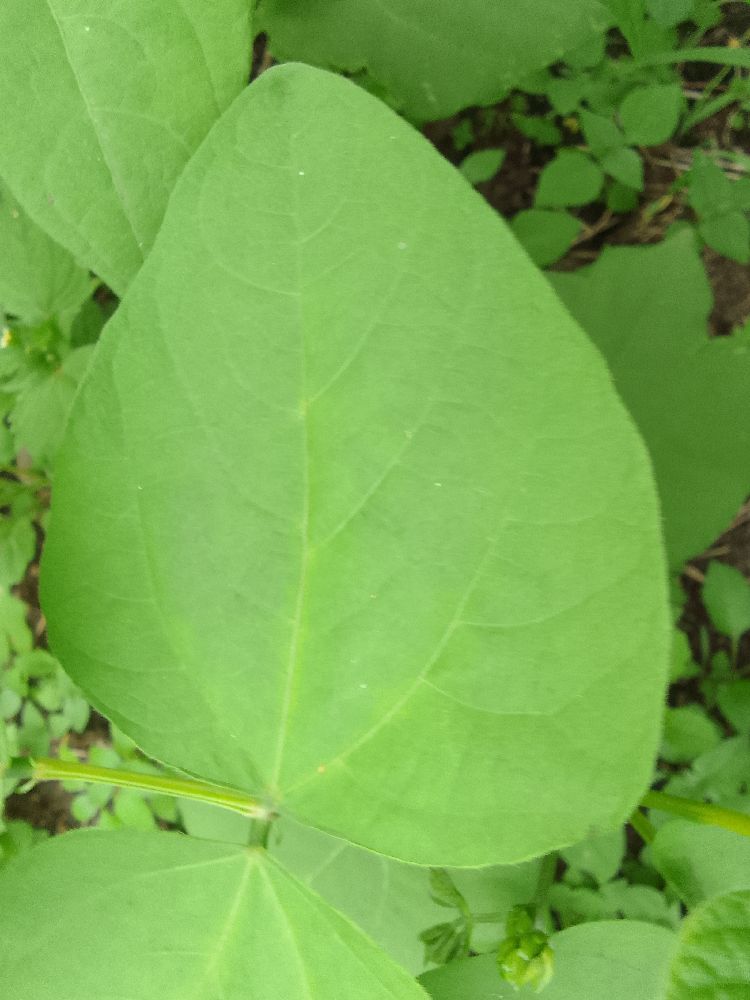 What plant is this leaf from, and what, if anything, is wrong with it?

common bean, healthy
